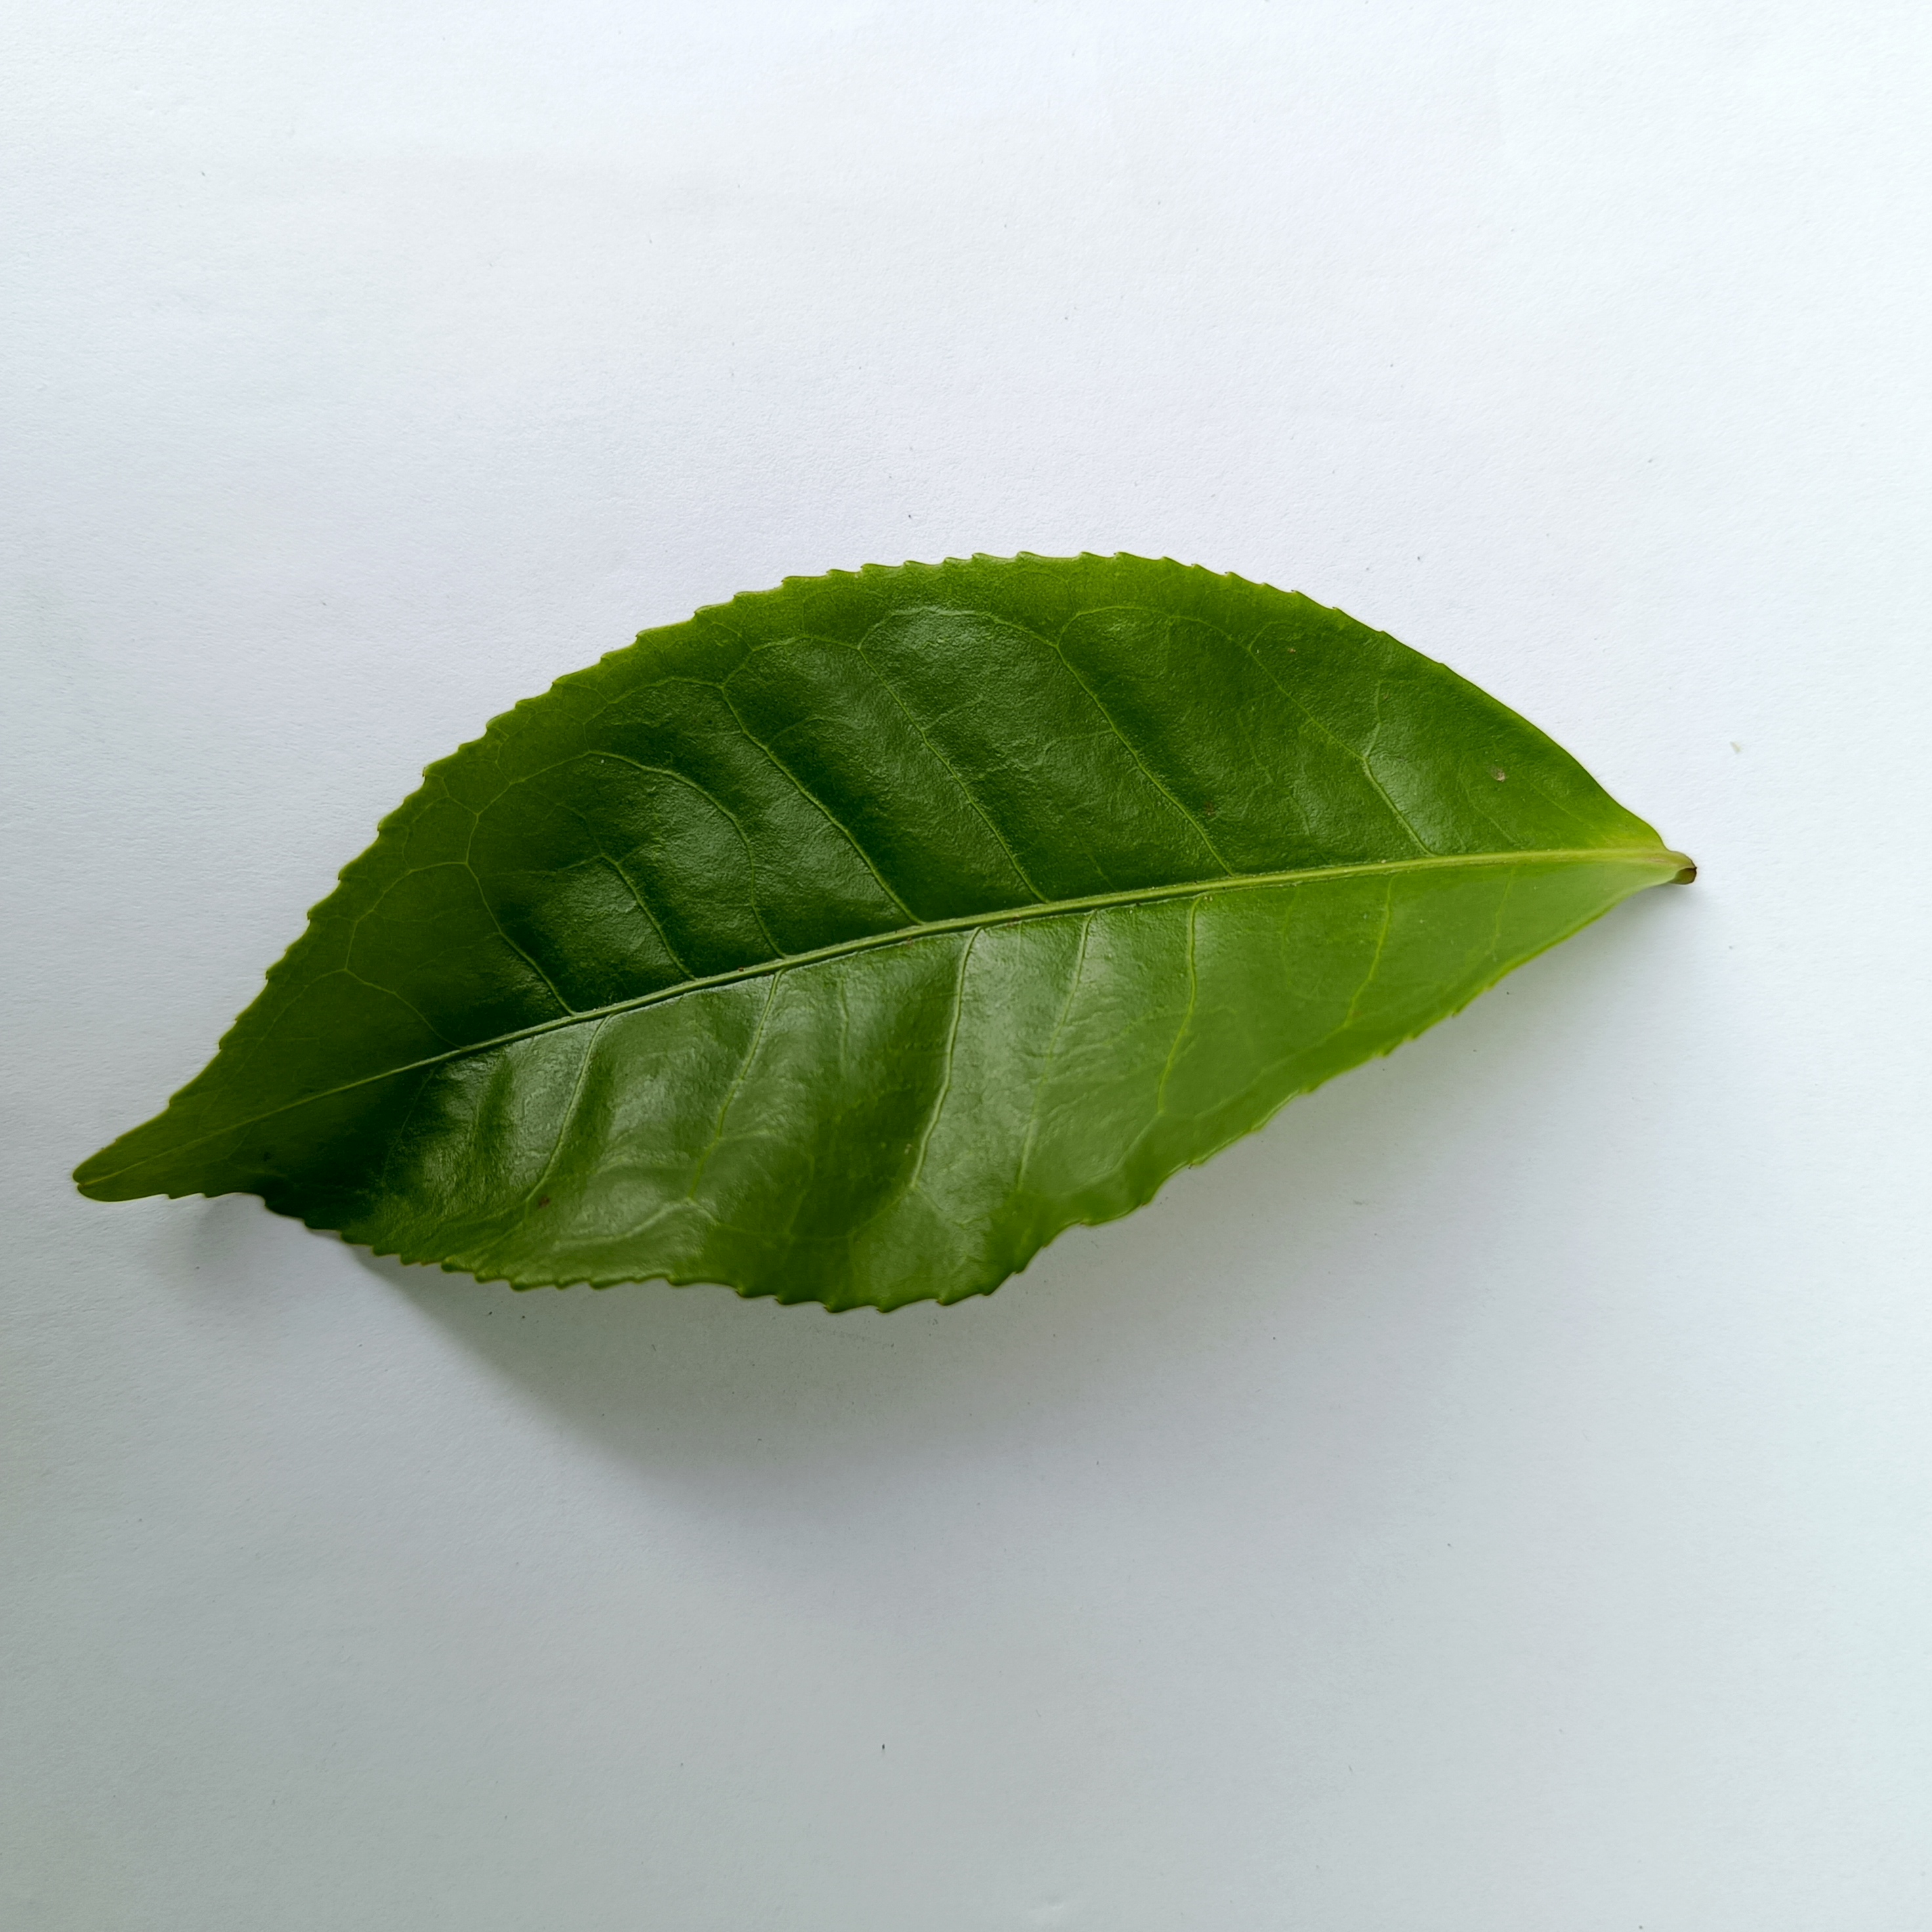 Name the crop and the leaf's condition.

tea, healthy
